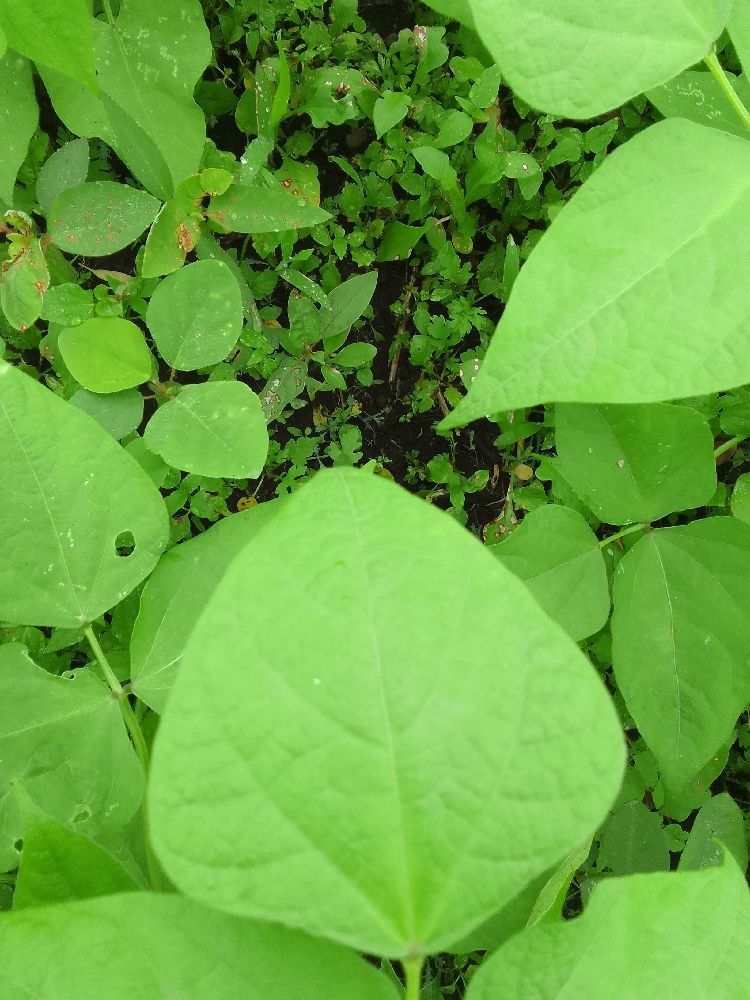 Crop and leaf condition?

common bean, healthy
